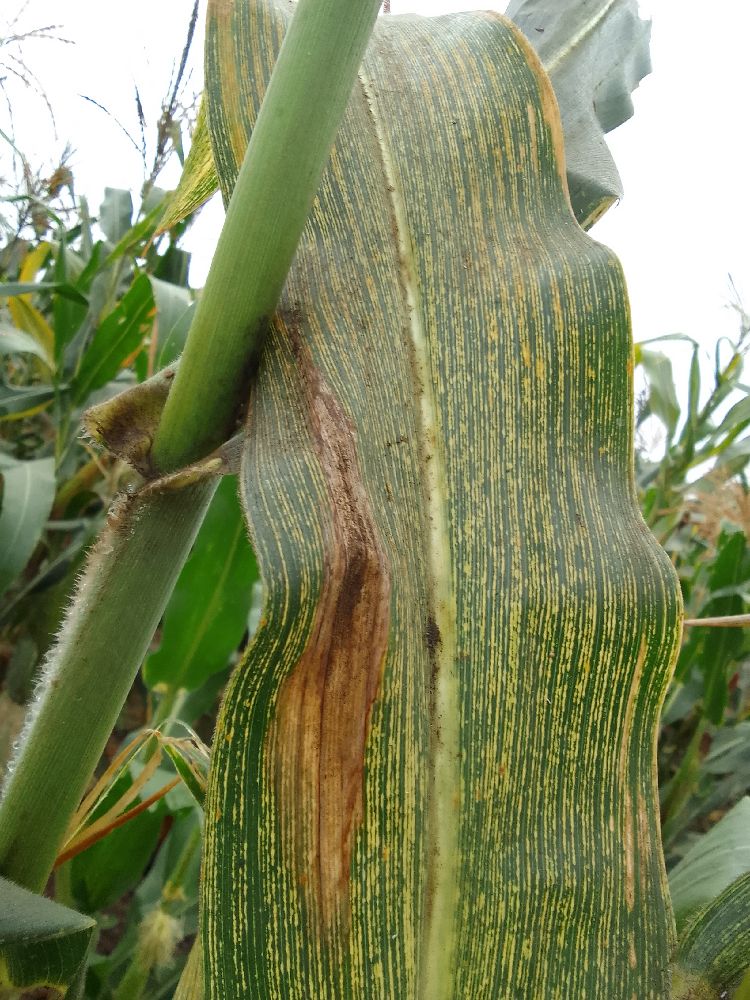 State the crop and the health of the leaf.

maize, maize streak virus
